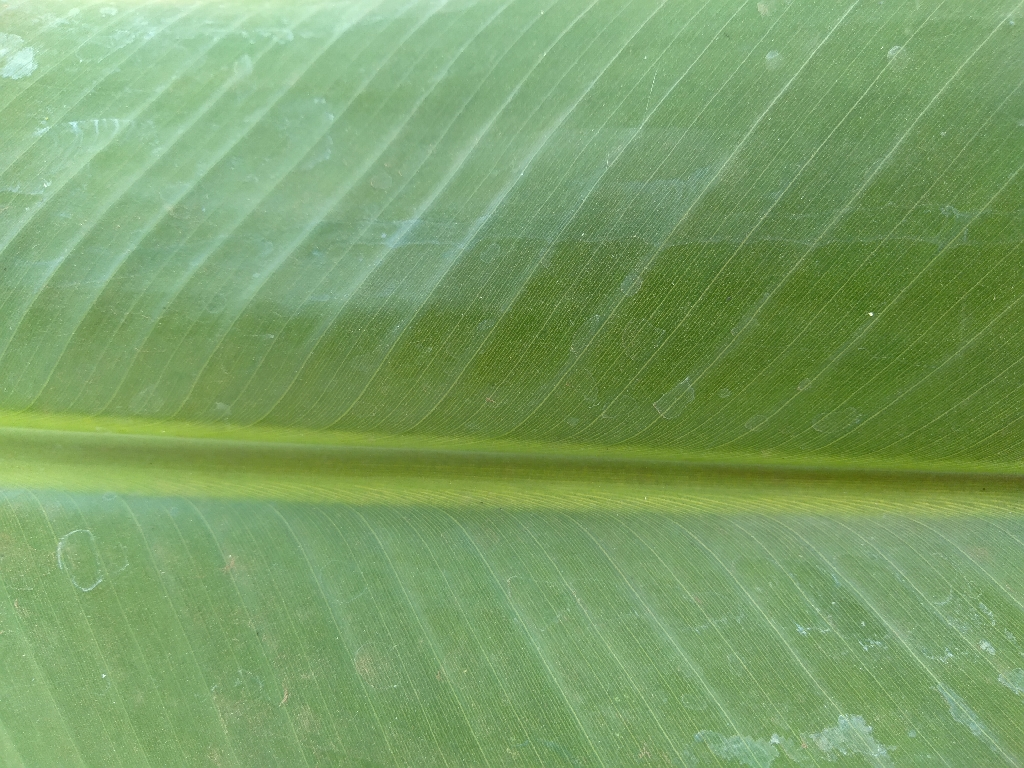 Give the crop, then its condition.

banana, healthy
